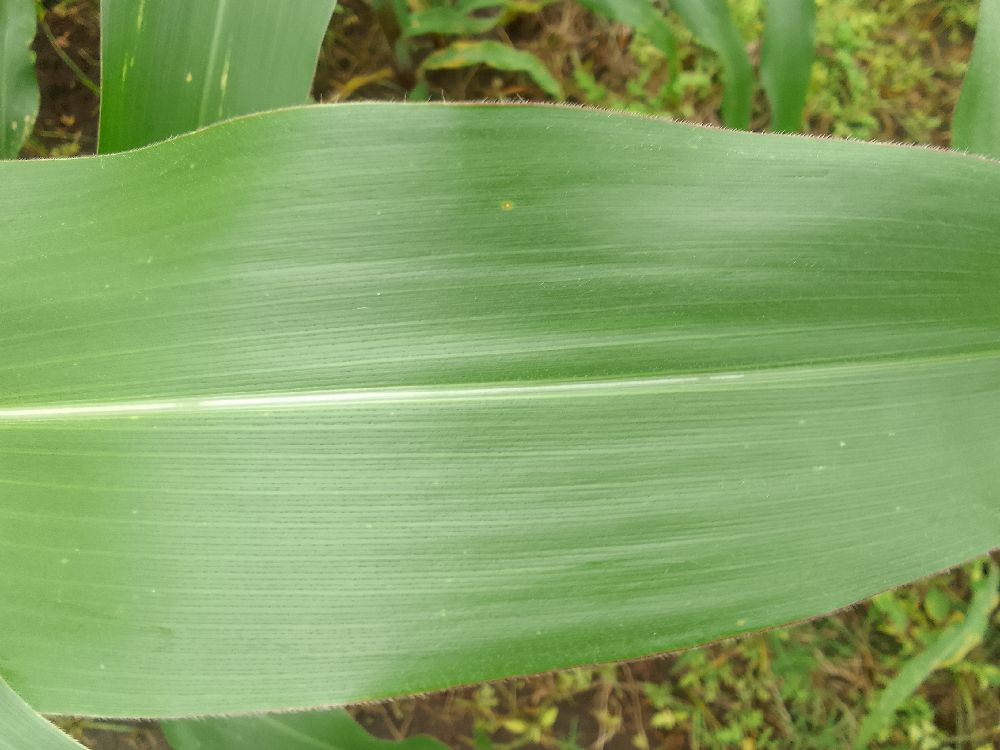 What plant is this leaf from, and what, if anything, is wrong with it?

maize, healthy
